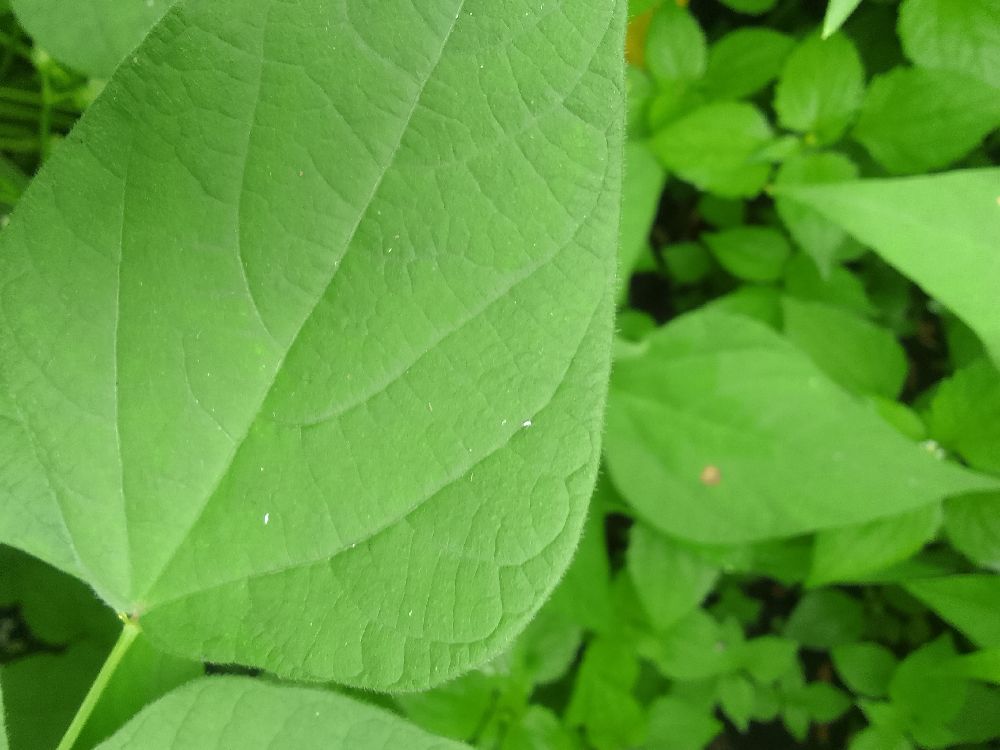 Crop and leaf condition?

common bean, healthy
